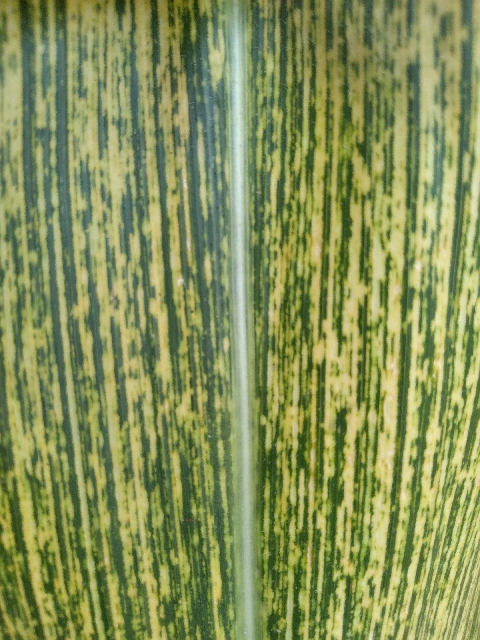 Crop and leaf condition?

maize, maize streak virus
